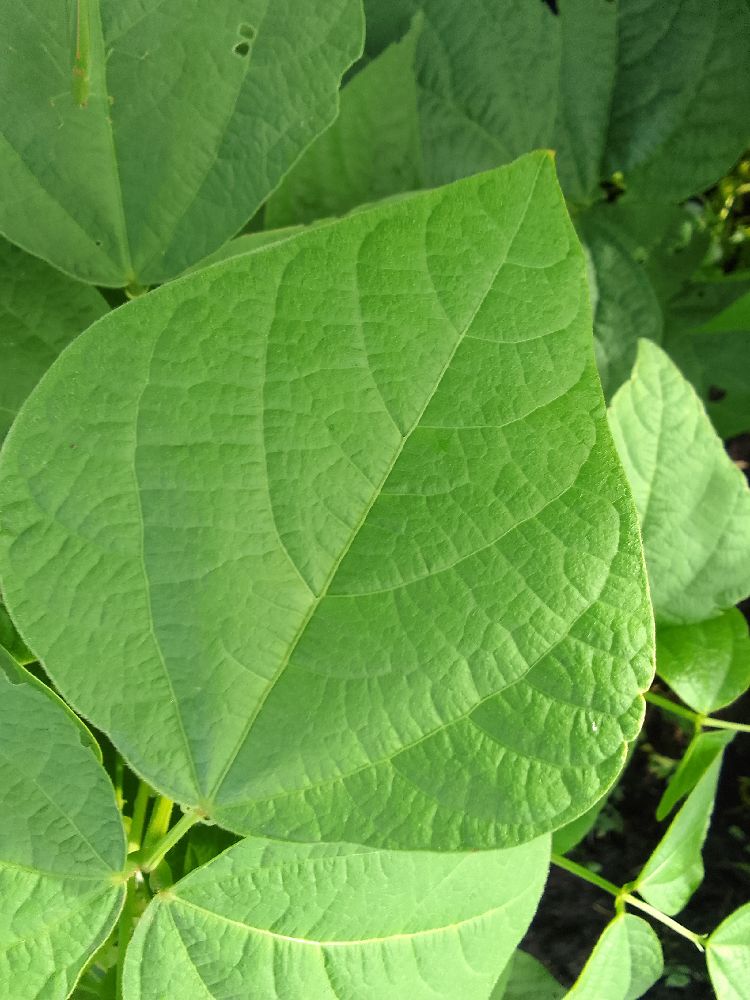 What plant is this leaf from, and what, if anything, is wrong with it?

common bean, healthy
